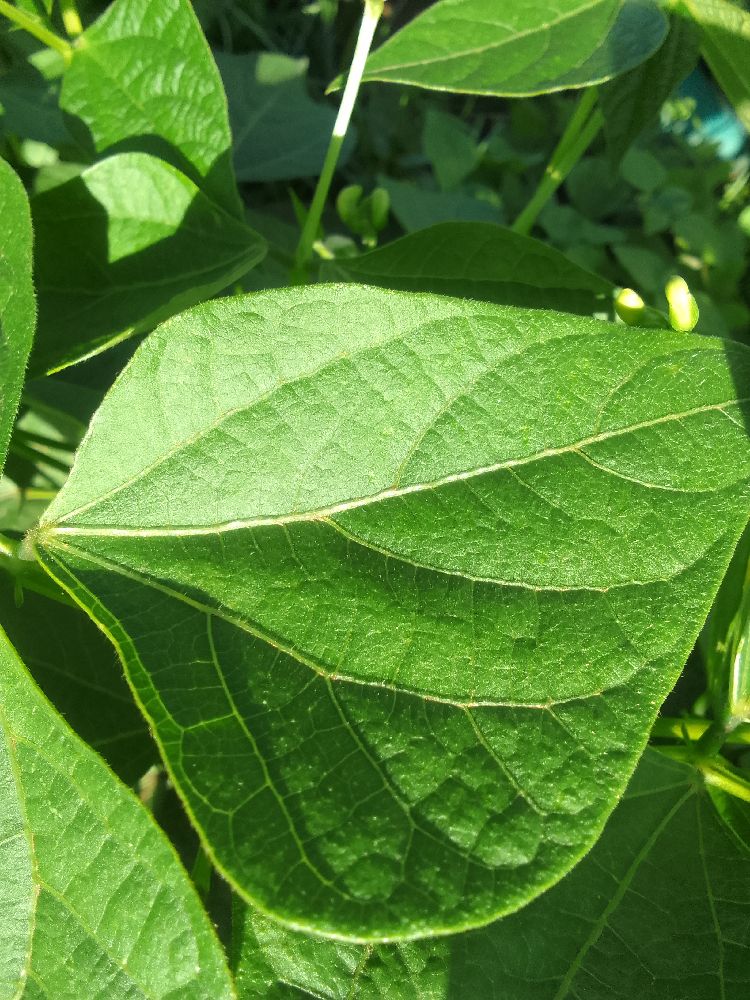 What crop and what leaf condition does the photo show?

common bean, healthy
